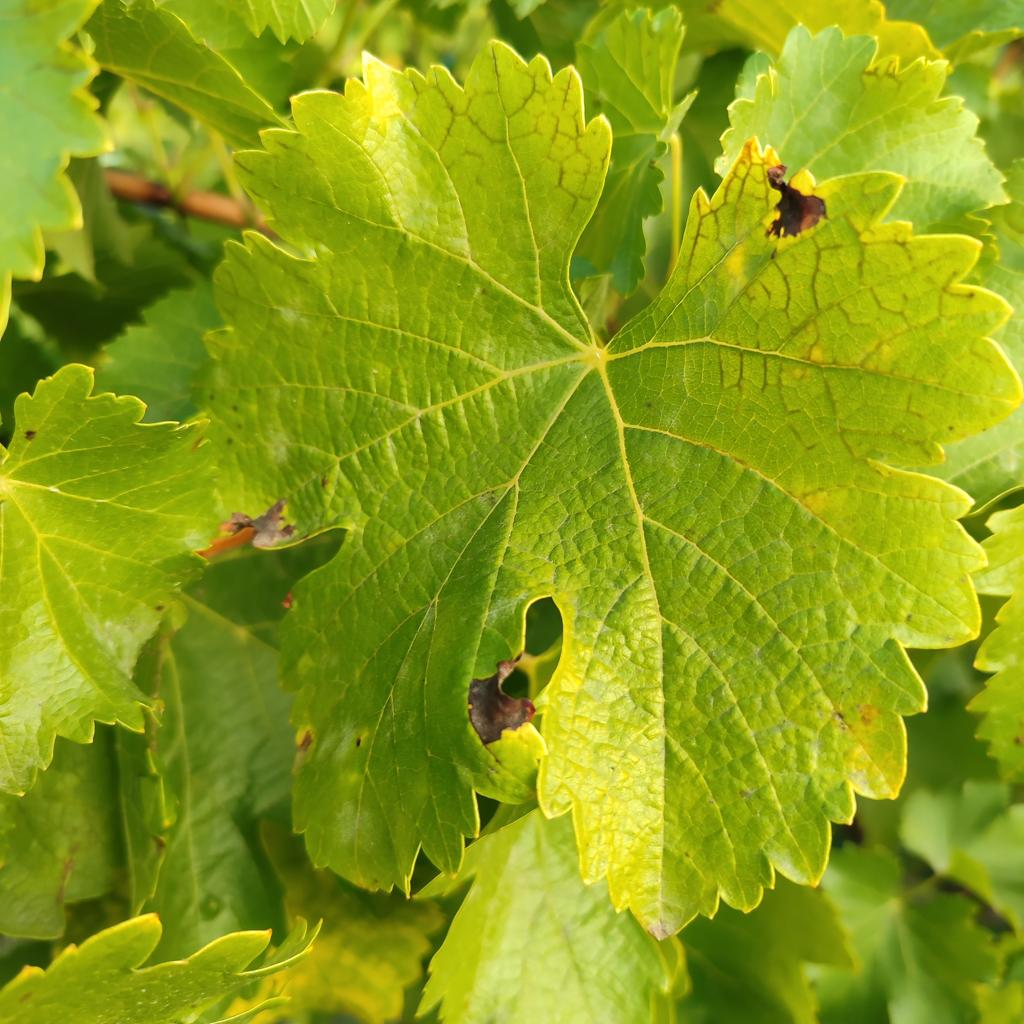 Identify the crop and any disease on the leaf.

grapevine, powdery mildew
